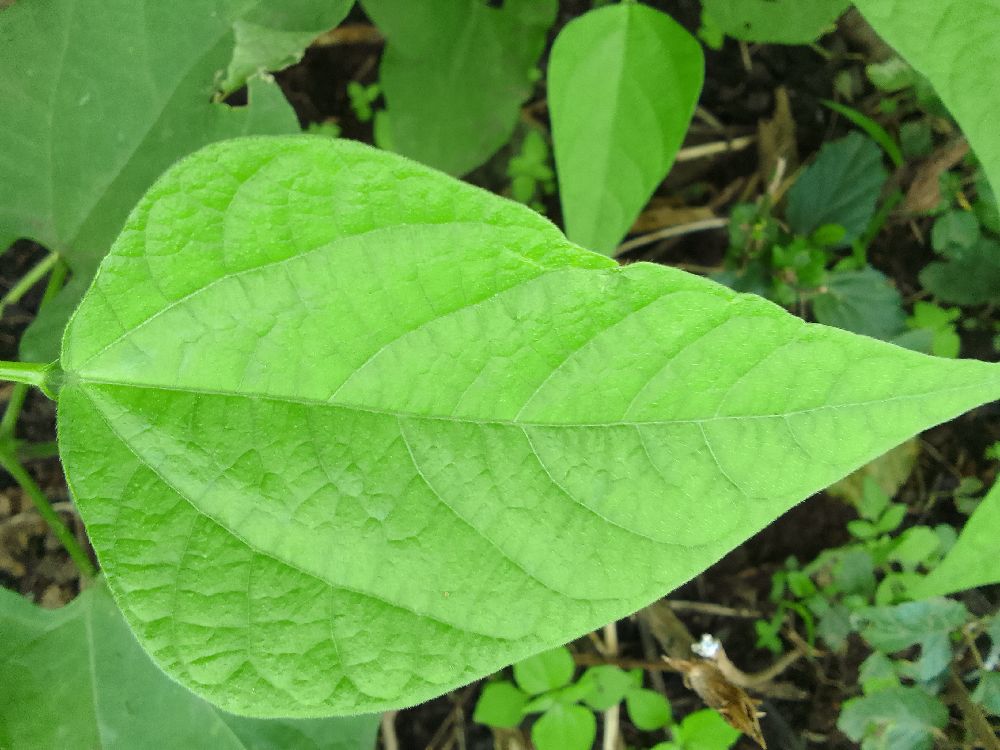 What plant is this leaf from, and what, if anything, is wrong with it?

common bean, healthy
